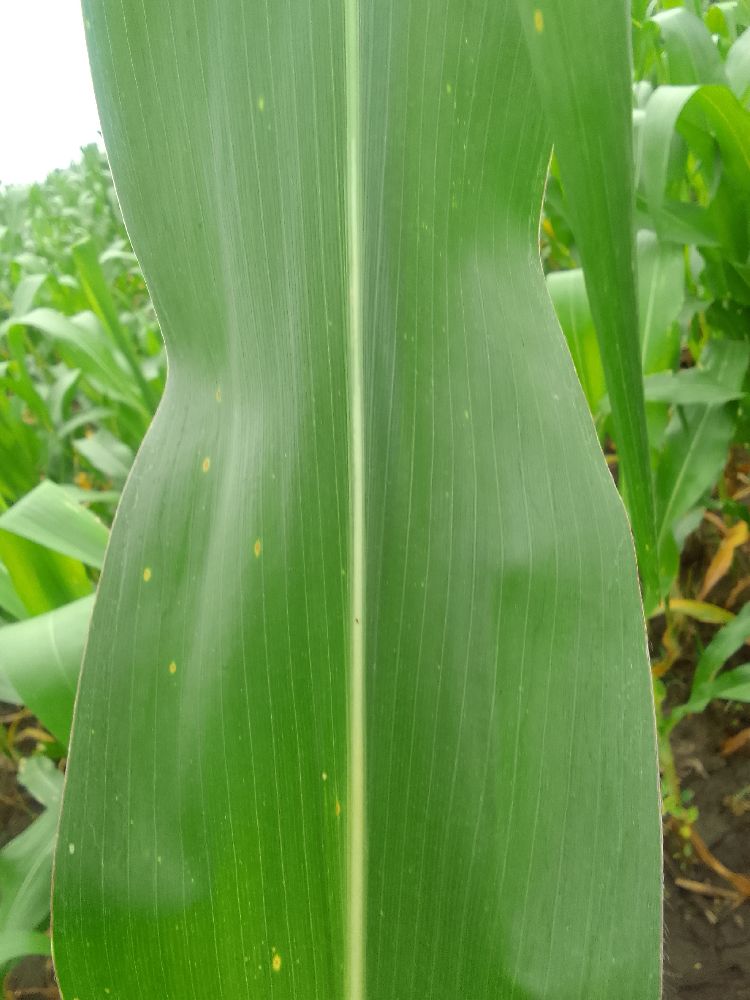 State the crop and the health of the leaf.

maize, healthy
